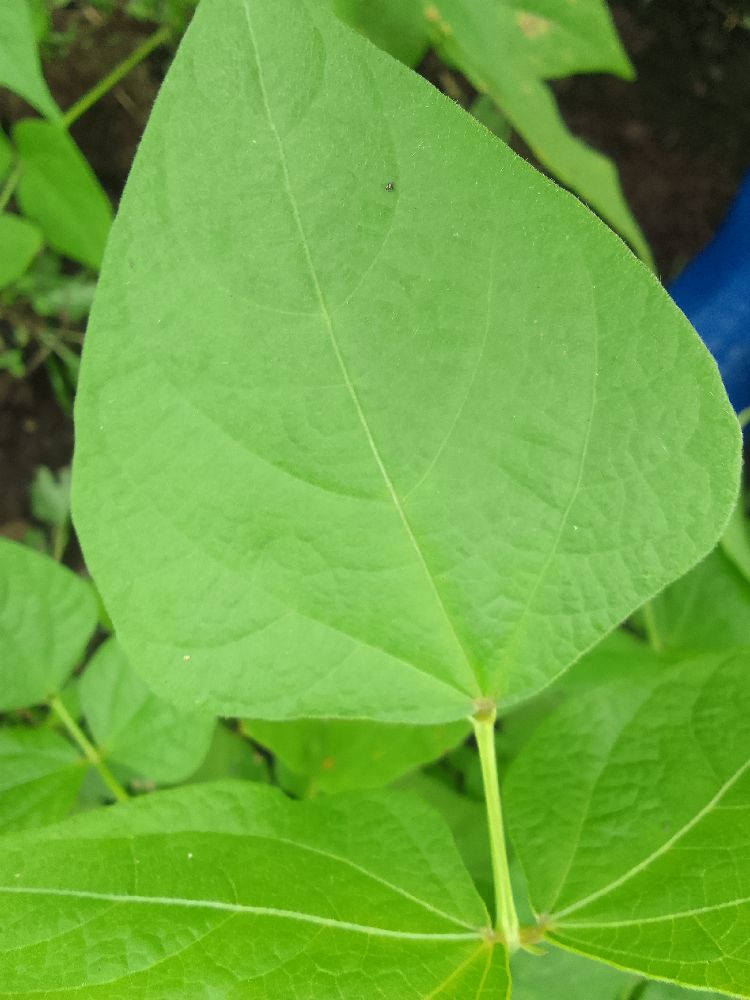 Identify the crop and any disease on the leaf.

common bean, healthy
